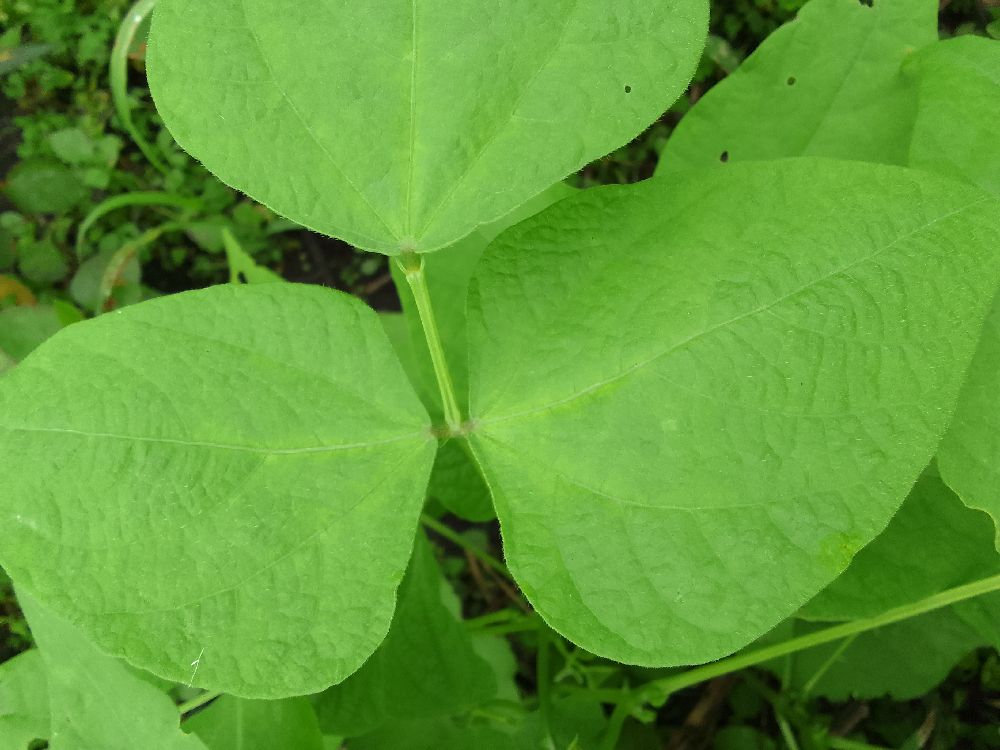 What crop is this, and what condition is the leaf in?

common bean, healthy
